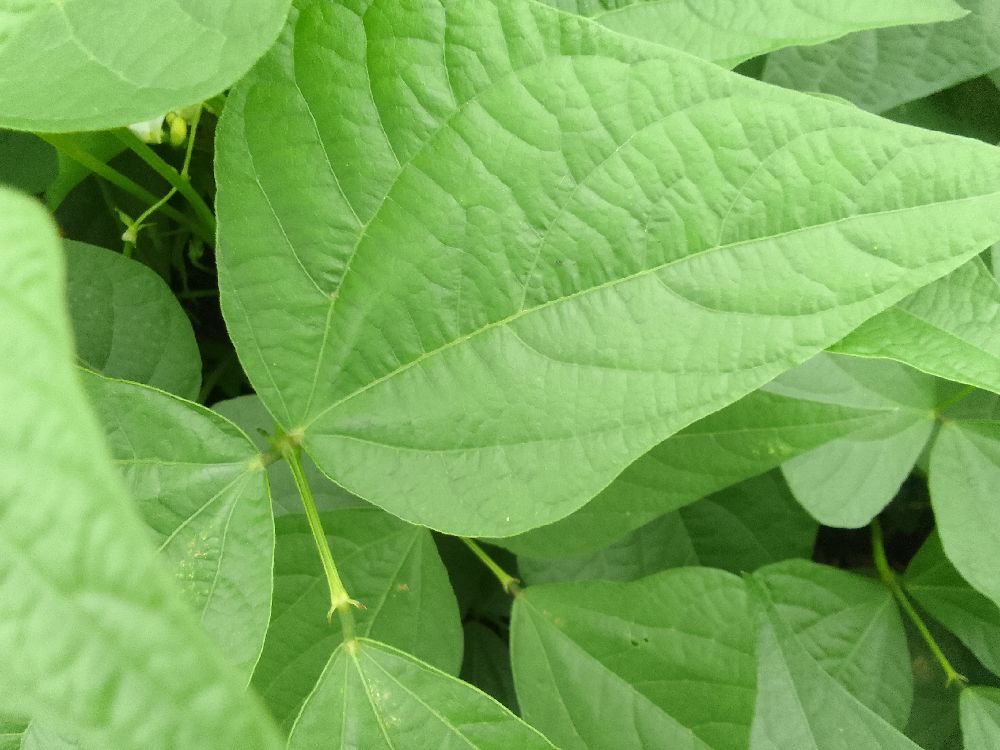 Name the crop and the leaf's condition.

common bean, healthy
